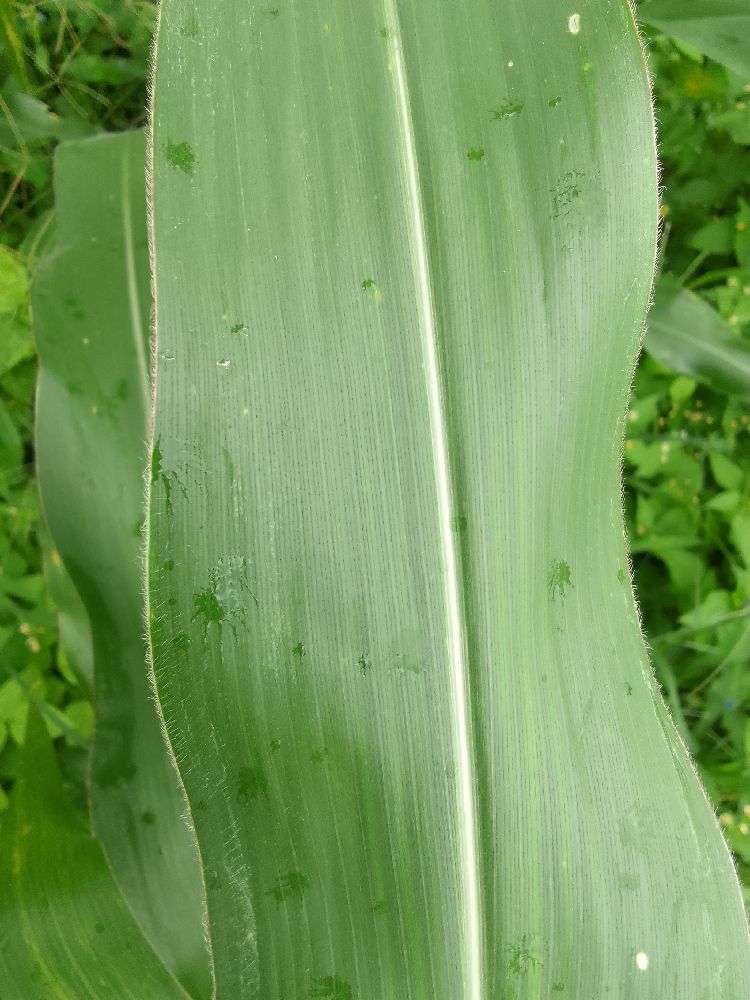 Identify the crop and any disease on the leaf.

maize, healthy
